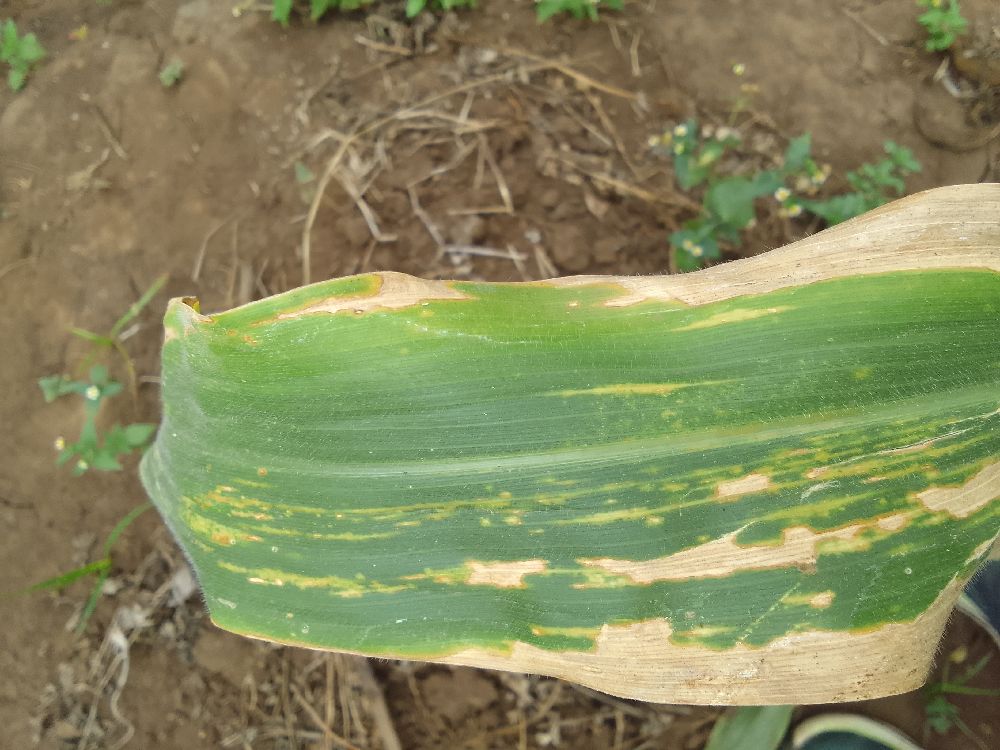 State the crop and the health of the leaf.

maize, maize lethal necrosis
